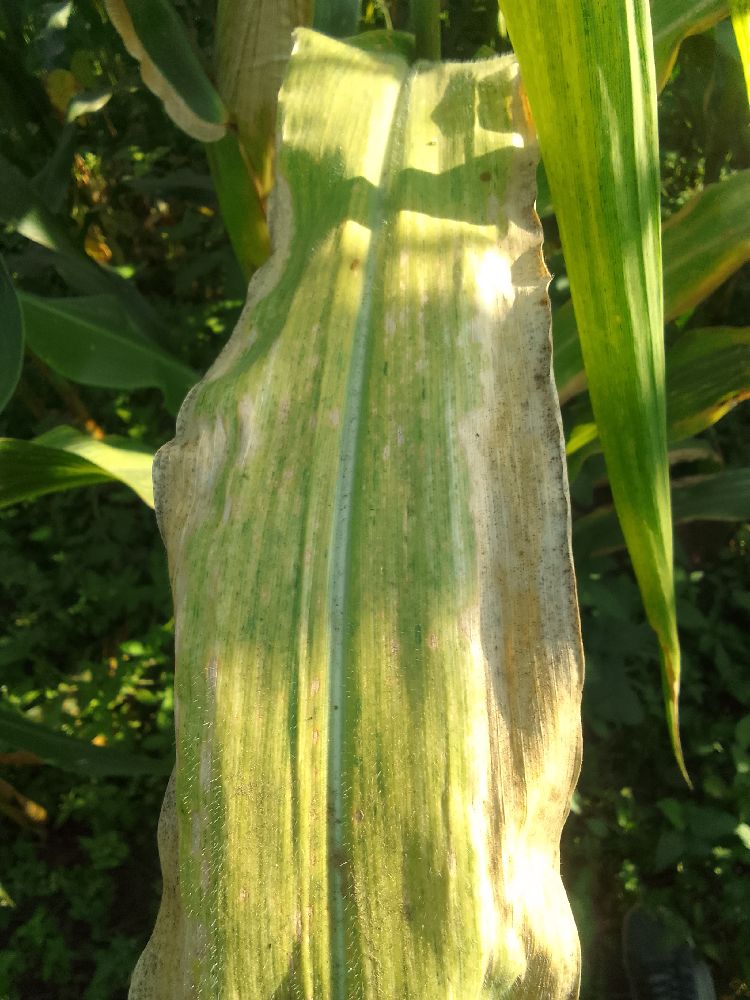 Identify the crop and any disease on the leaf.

maize, maize lethal necrosis
